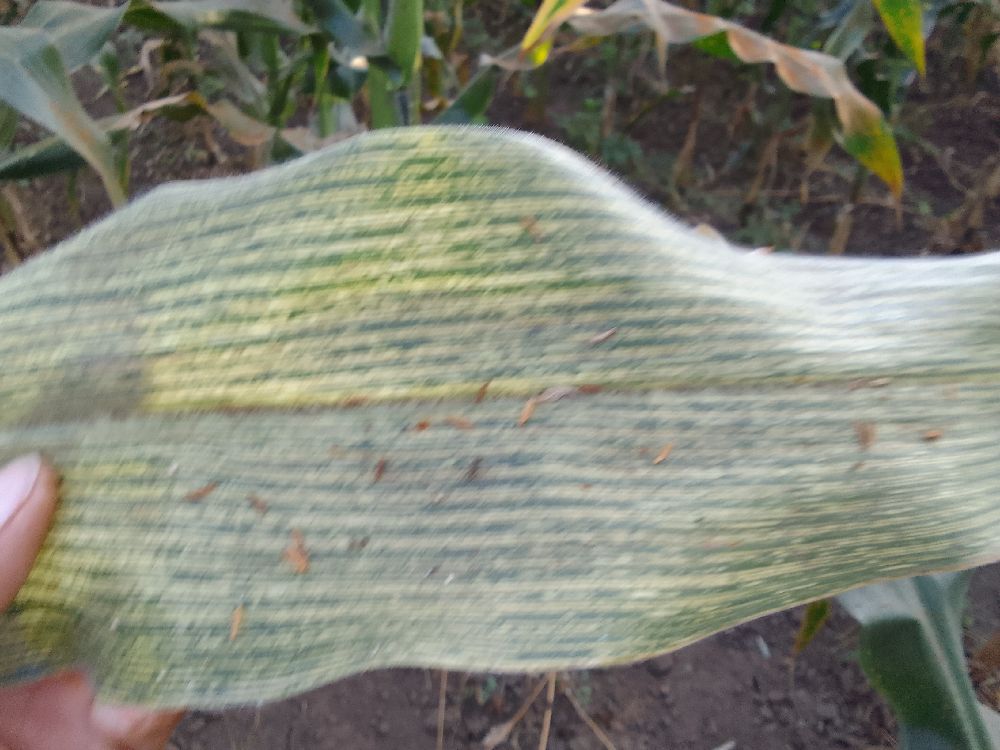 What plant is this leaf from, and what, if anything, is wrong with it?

maize, maize streak virus
